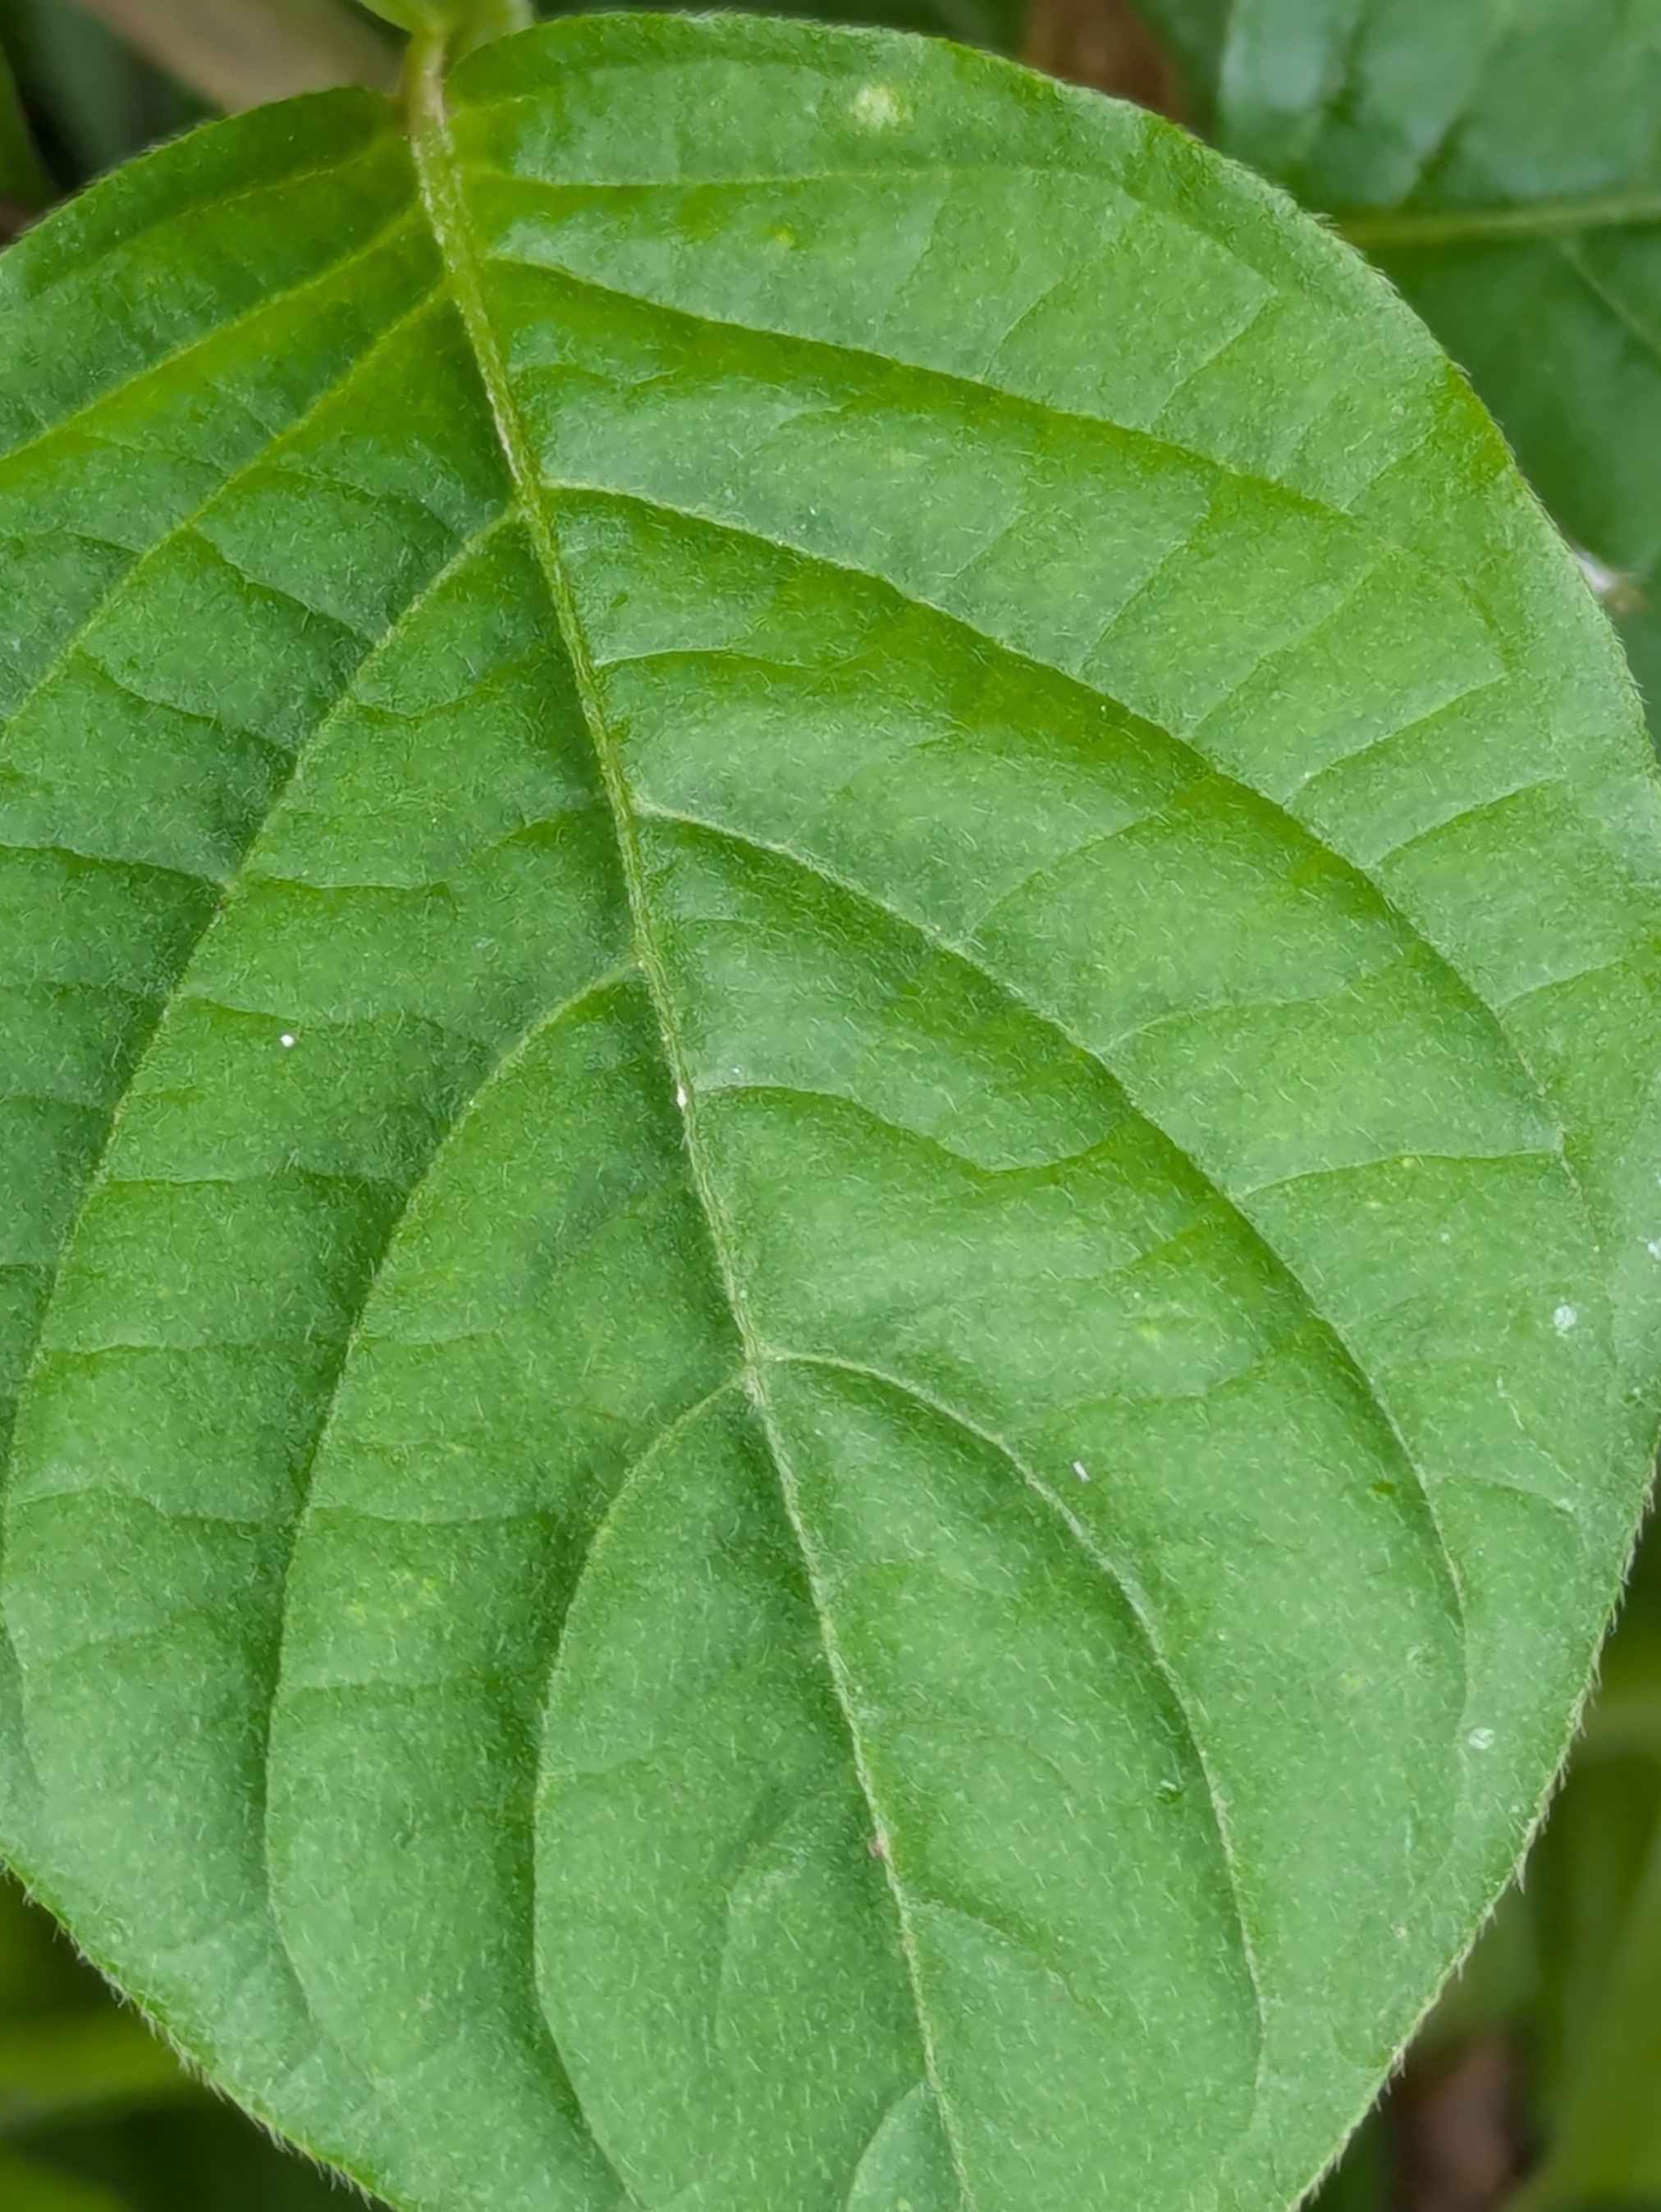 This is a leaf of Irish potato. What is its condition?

healthy
